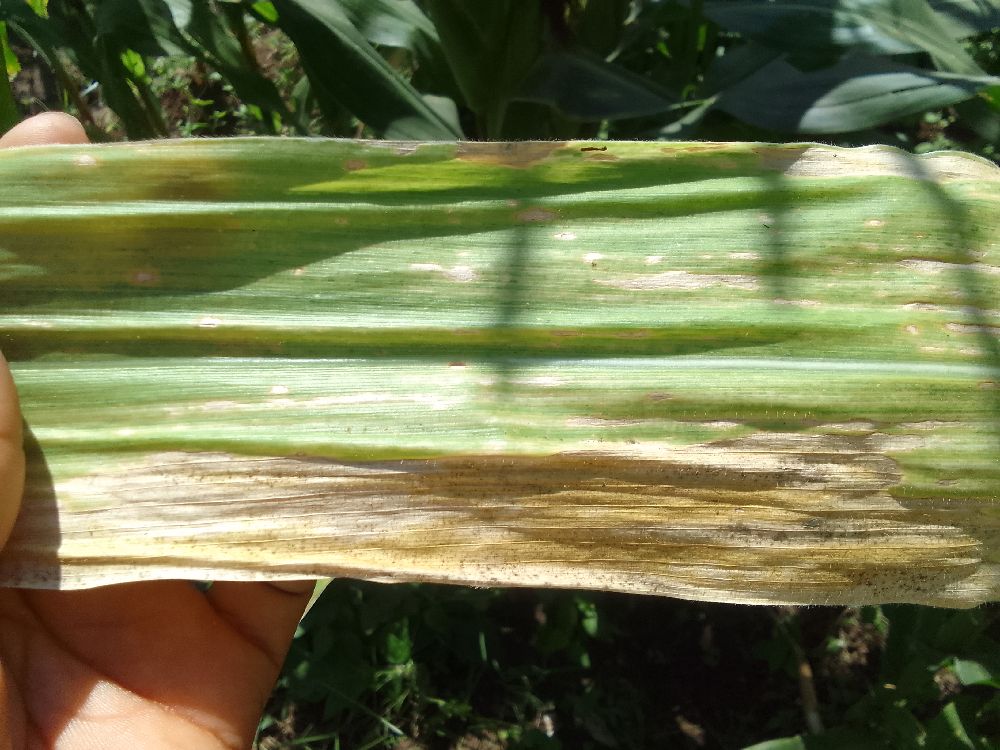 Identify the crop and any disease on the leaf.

maize, maize lethal necrosis
